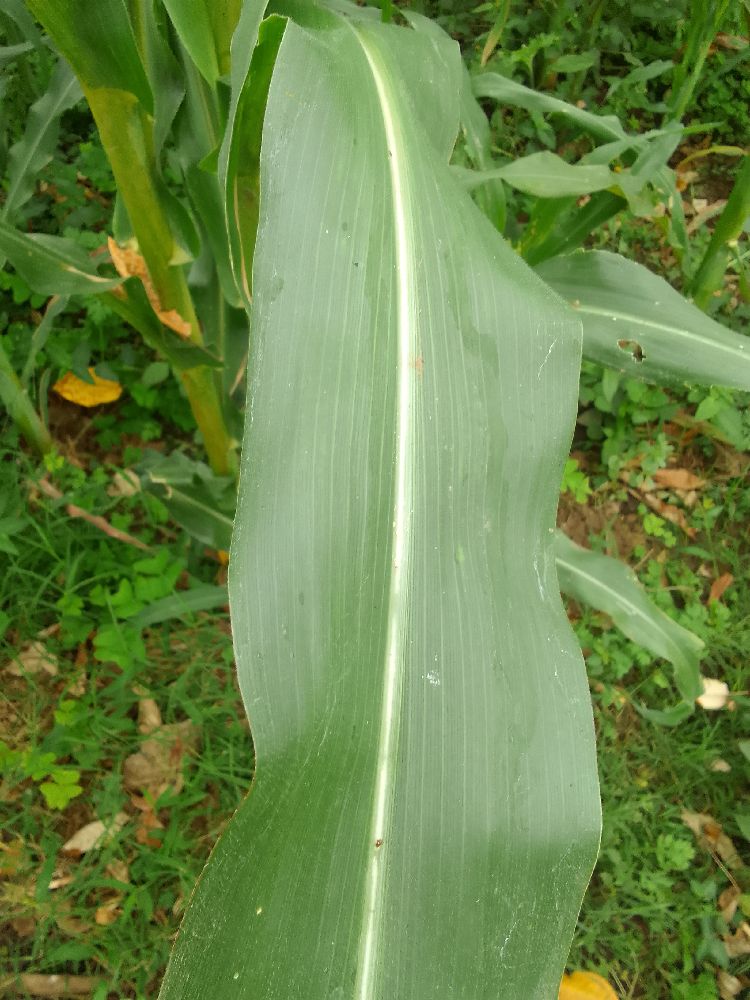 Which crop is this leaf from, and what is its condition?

maize, healthy
